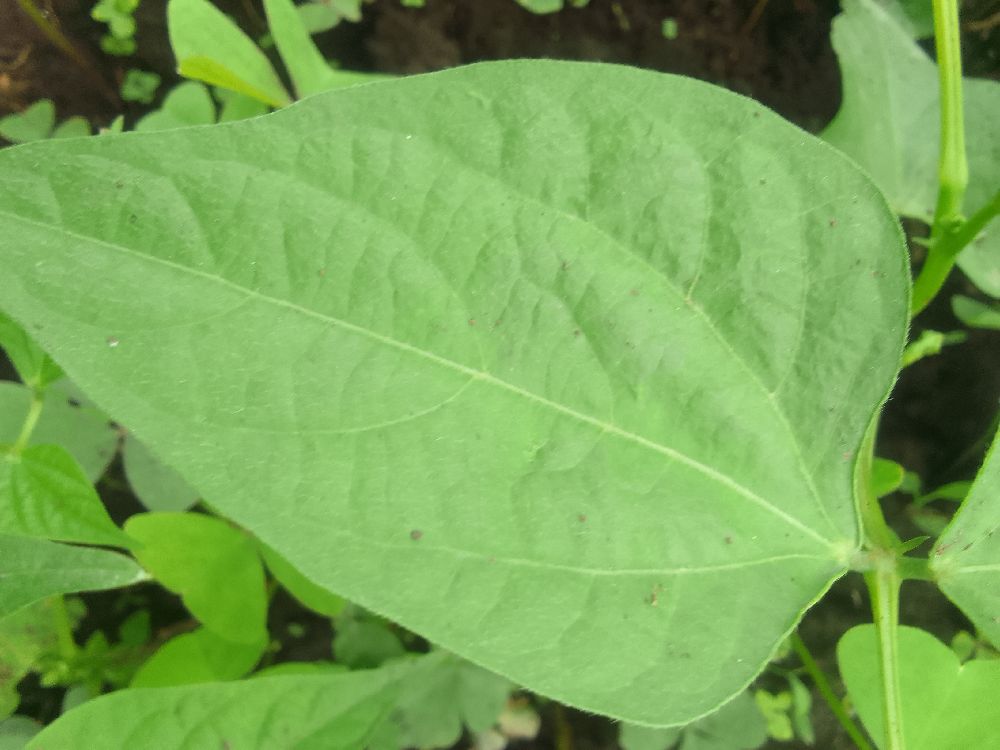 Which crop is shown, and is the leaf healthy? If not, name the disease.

common bean, healthy
